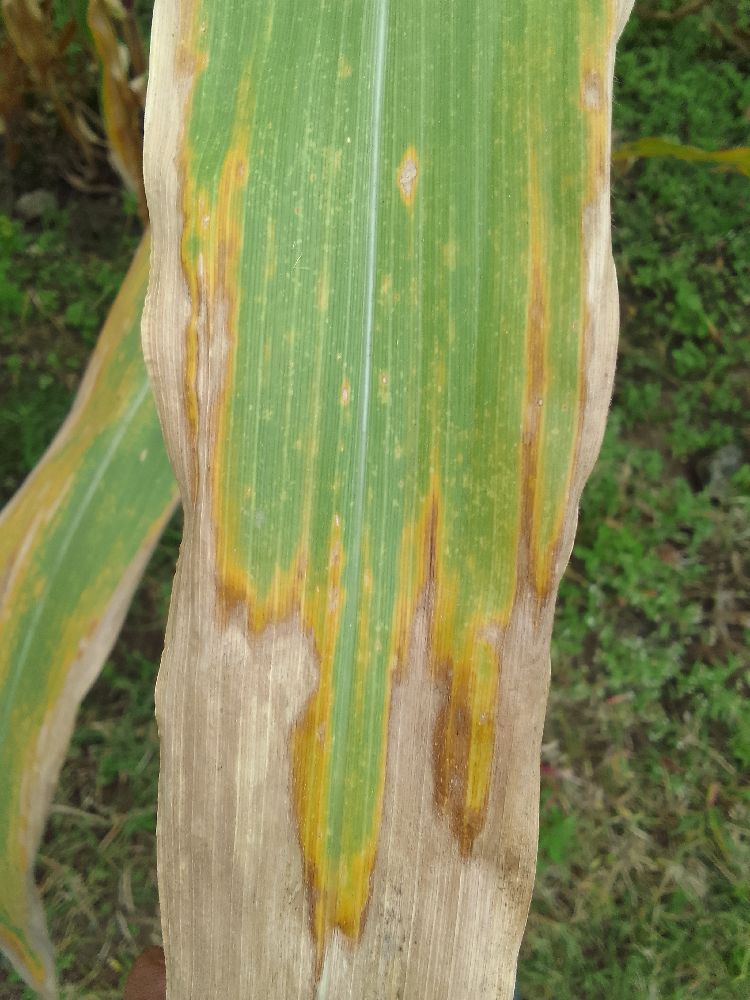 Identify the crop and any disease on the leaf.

maize, maize lethal necrosis
